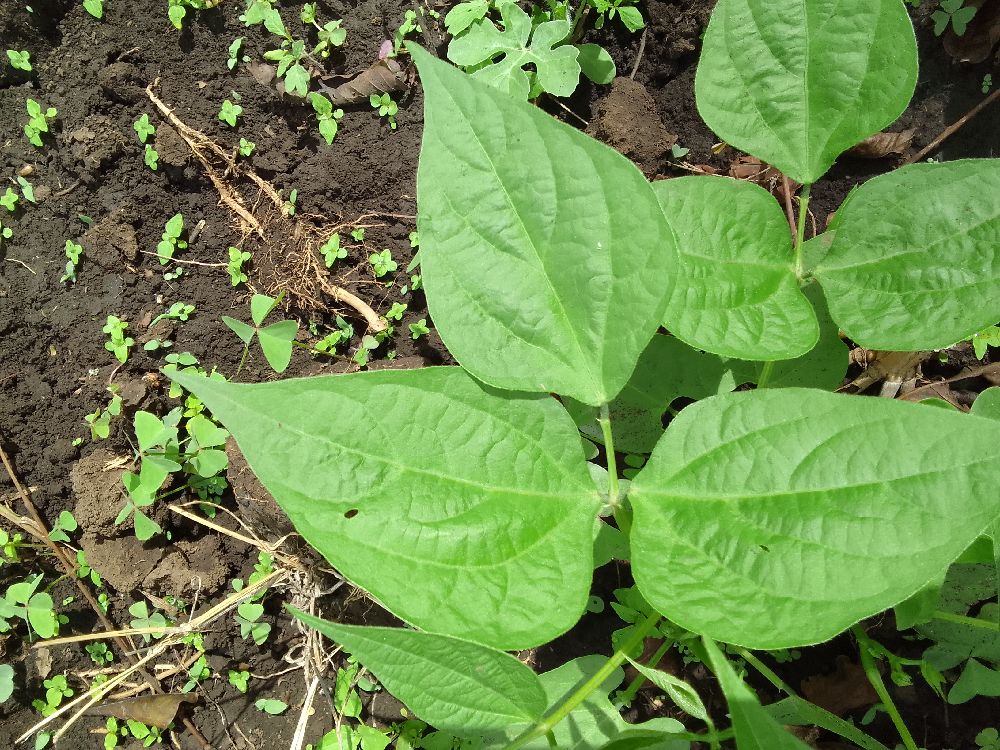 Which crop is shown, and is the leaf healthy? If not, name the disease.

common bean, healthy
